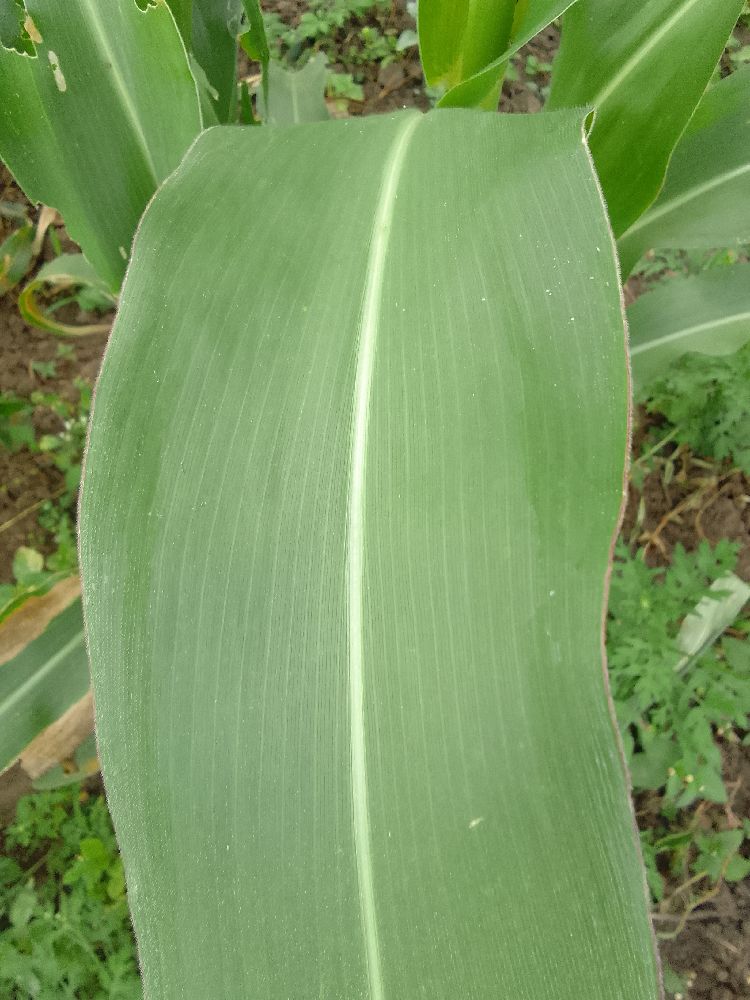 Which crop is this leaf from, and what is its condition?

maize, healthy
